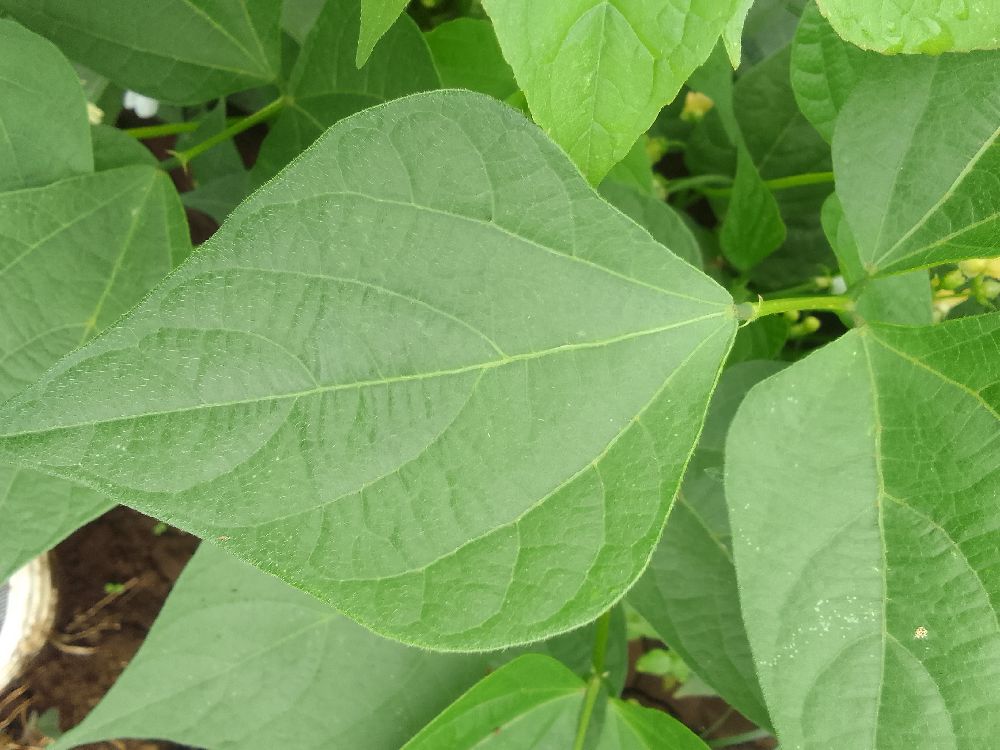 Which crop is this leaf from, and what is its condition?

common bean, healthy
